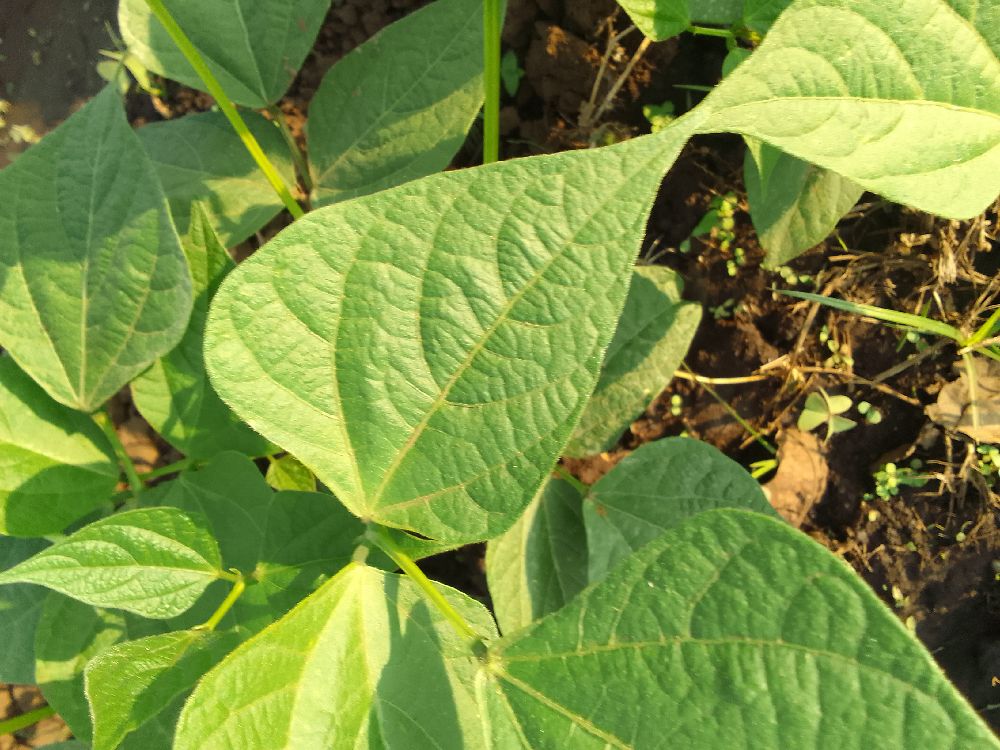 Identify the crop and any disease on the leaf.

common bean, healthy
